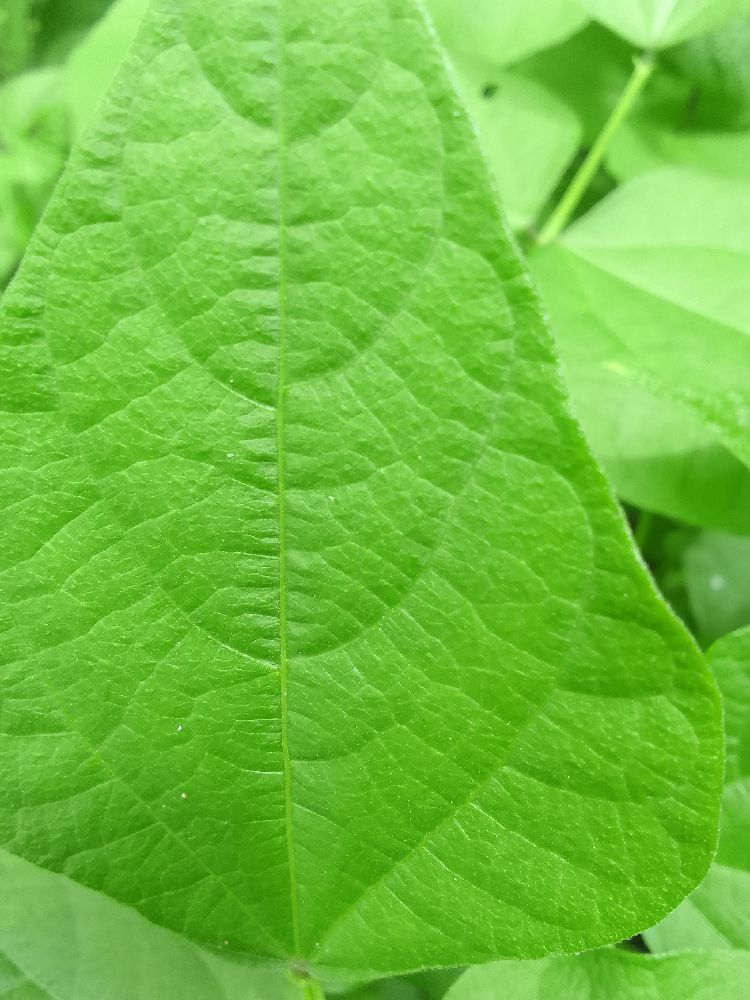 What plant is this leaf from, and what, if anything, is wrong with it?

common bean, healthy
